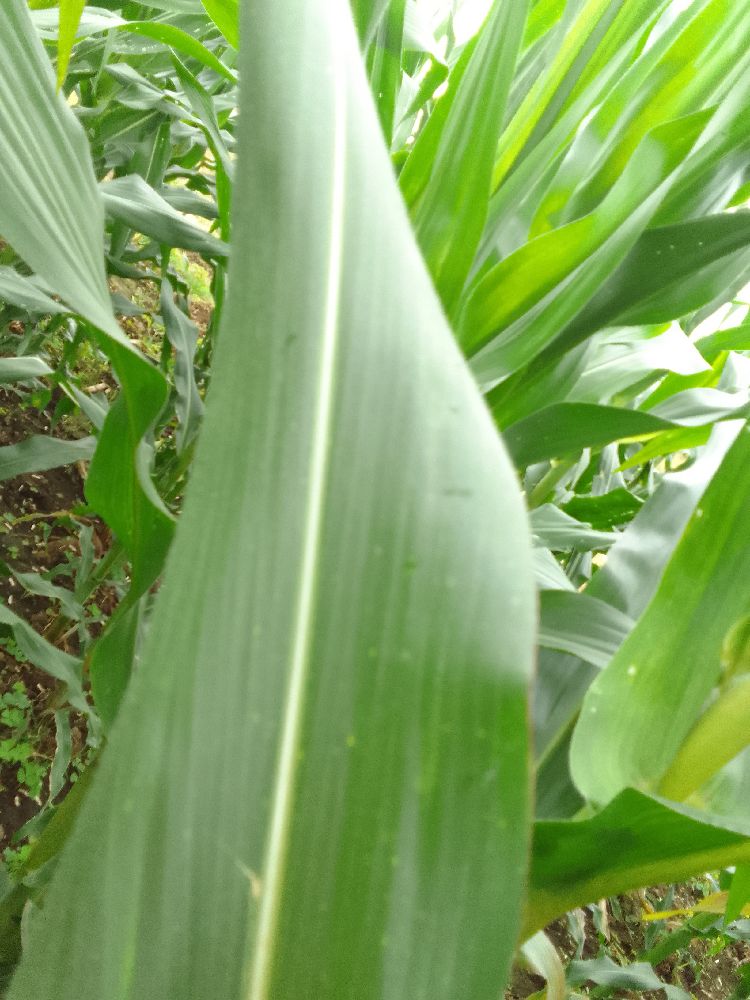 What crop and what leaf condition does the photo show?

maize, healthy
